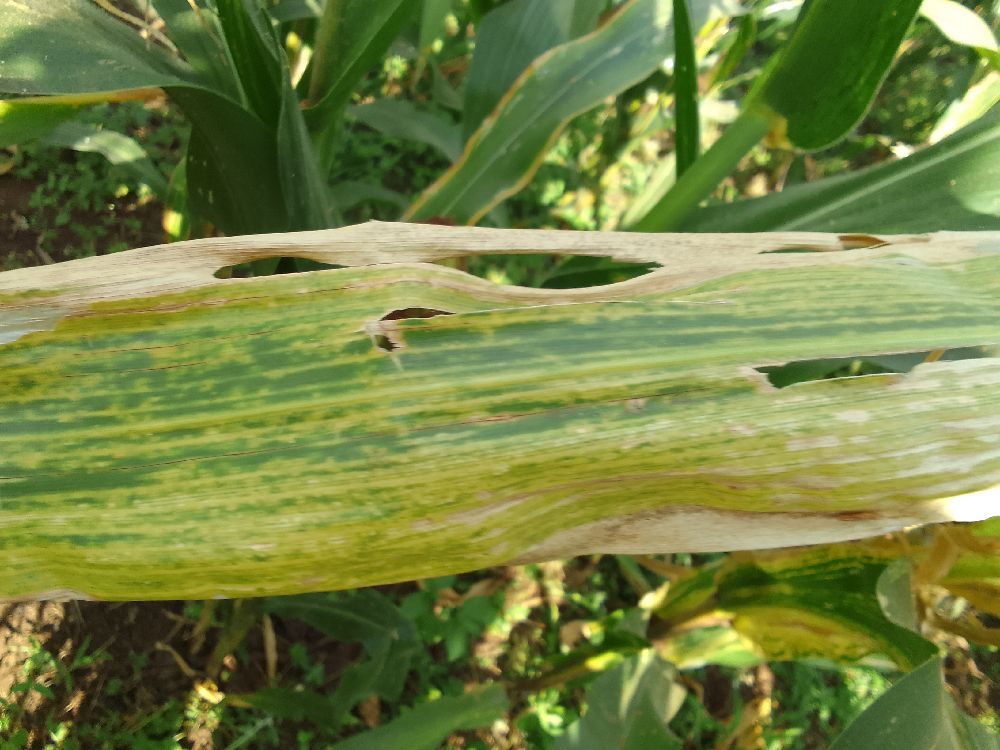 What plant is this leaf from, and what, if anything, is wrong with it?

maize, maize lethal necrosis
